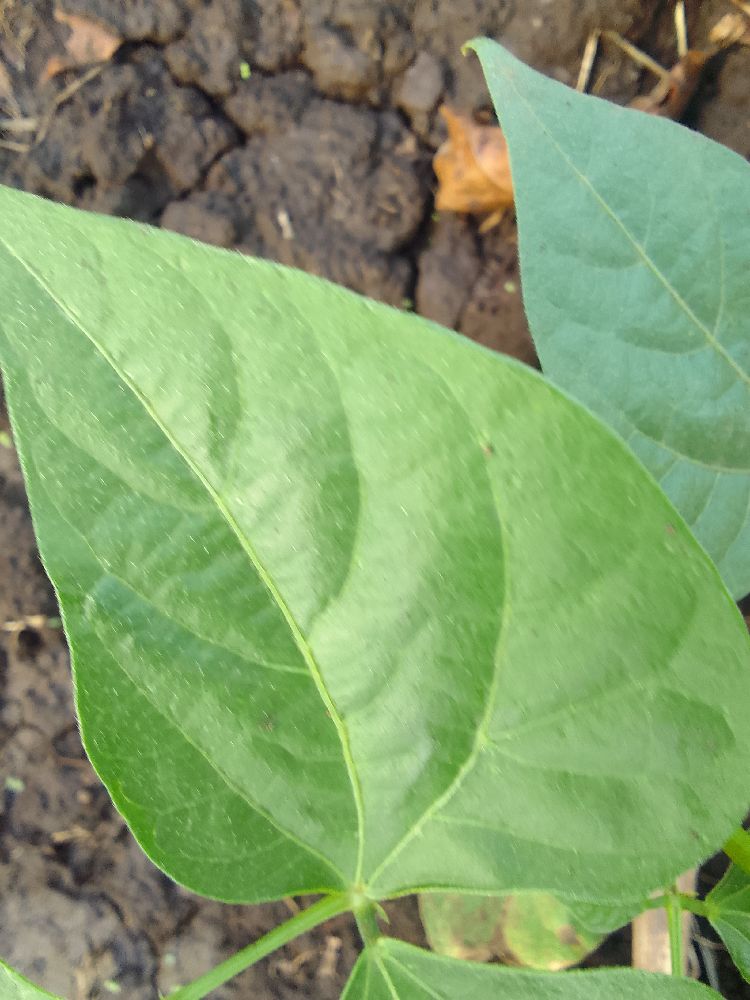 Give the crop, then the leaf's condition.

common bean, healthy
